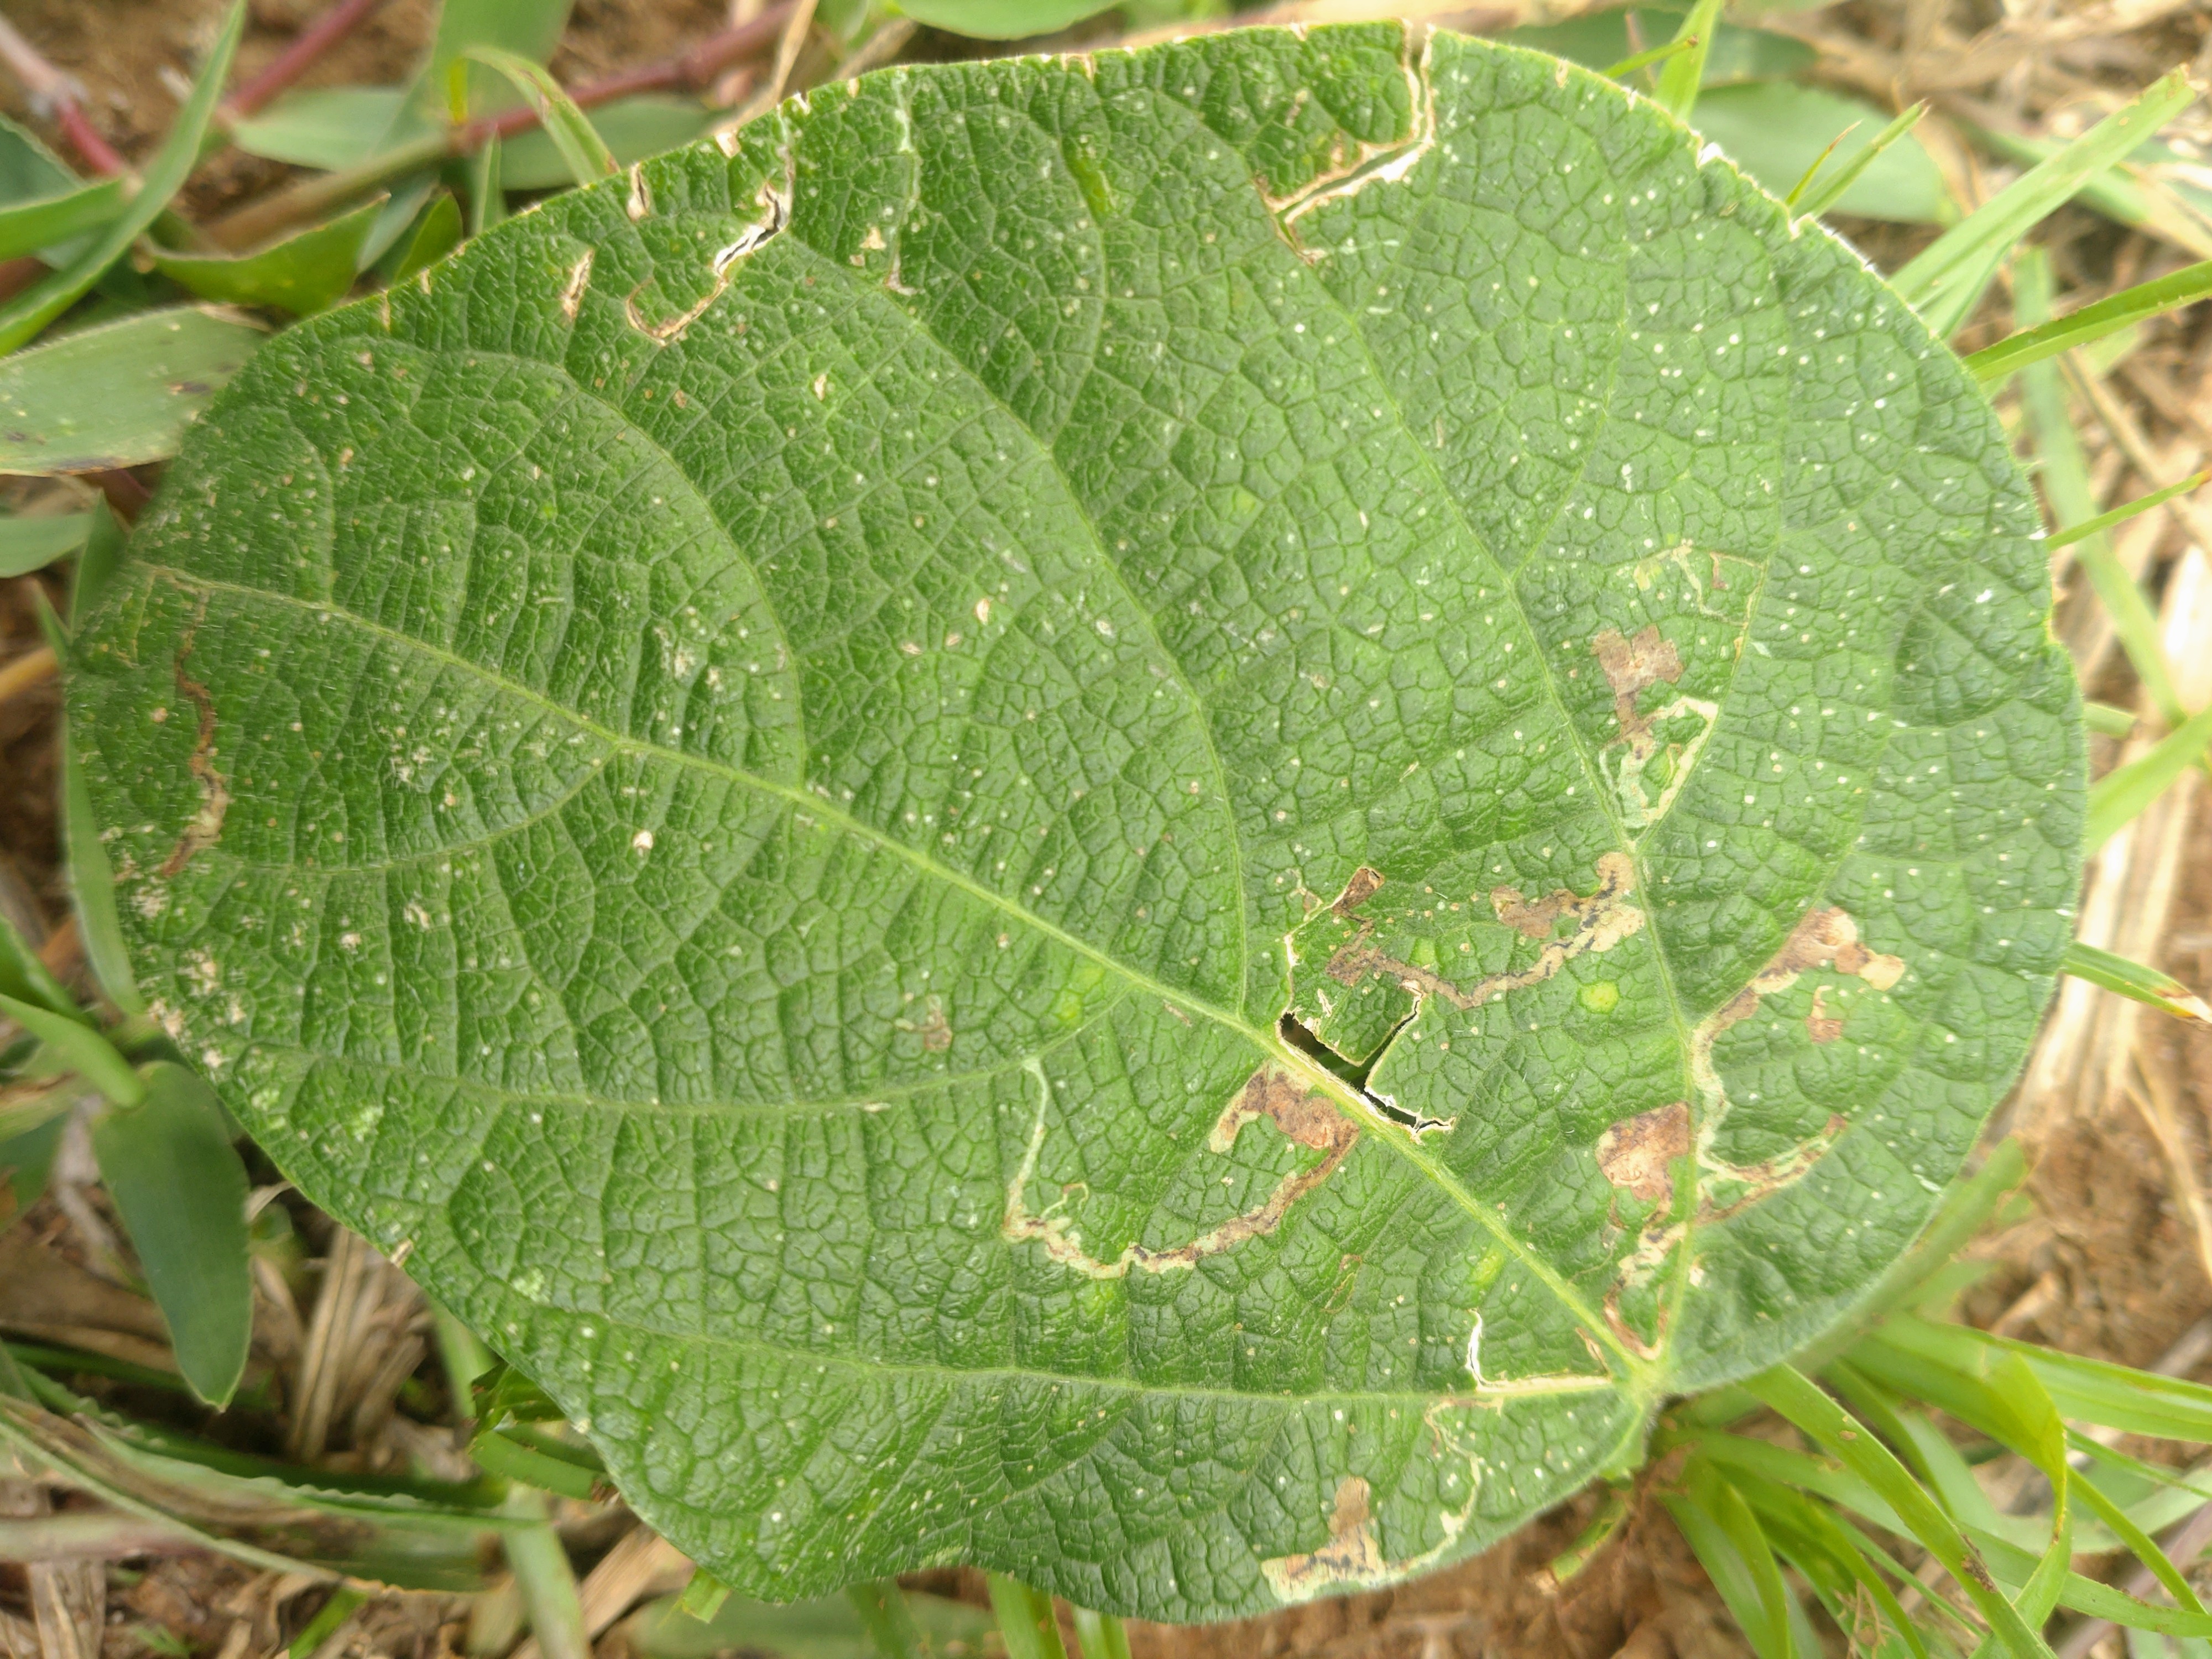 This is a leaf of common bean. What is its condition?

anthracnose
